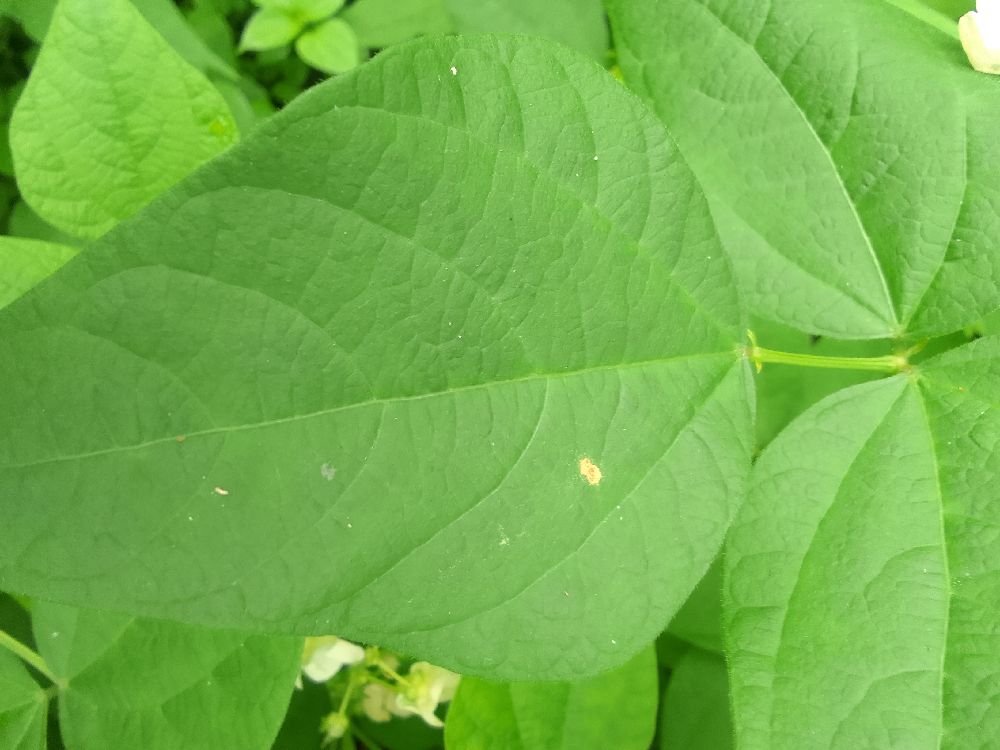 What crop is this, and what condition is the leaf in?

common bean, healthy
